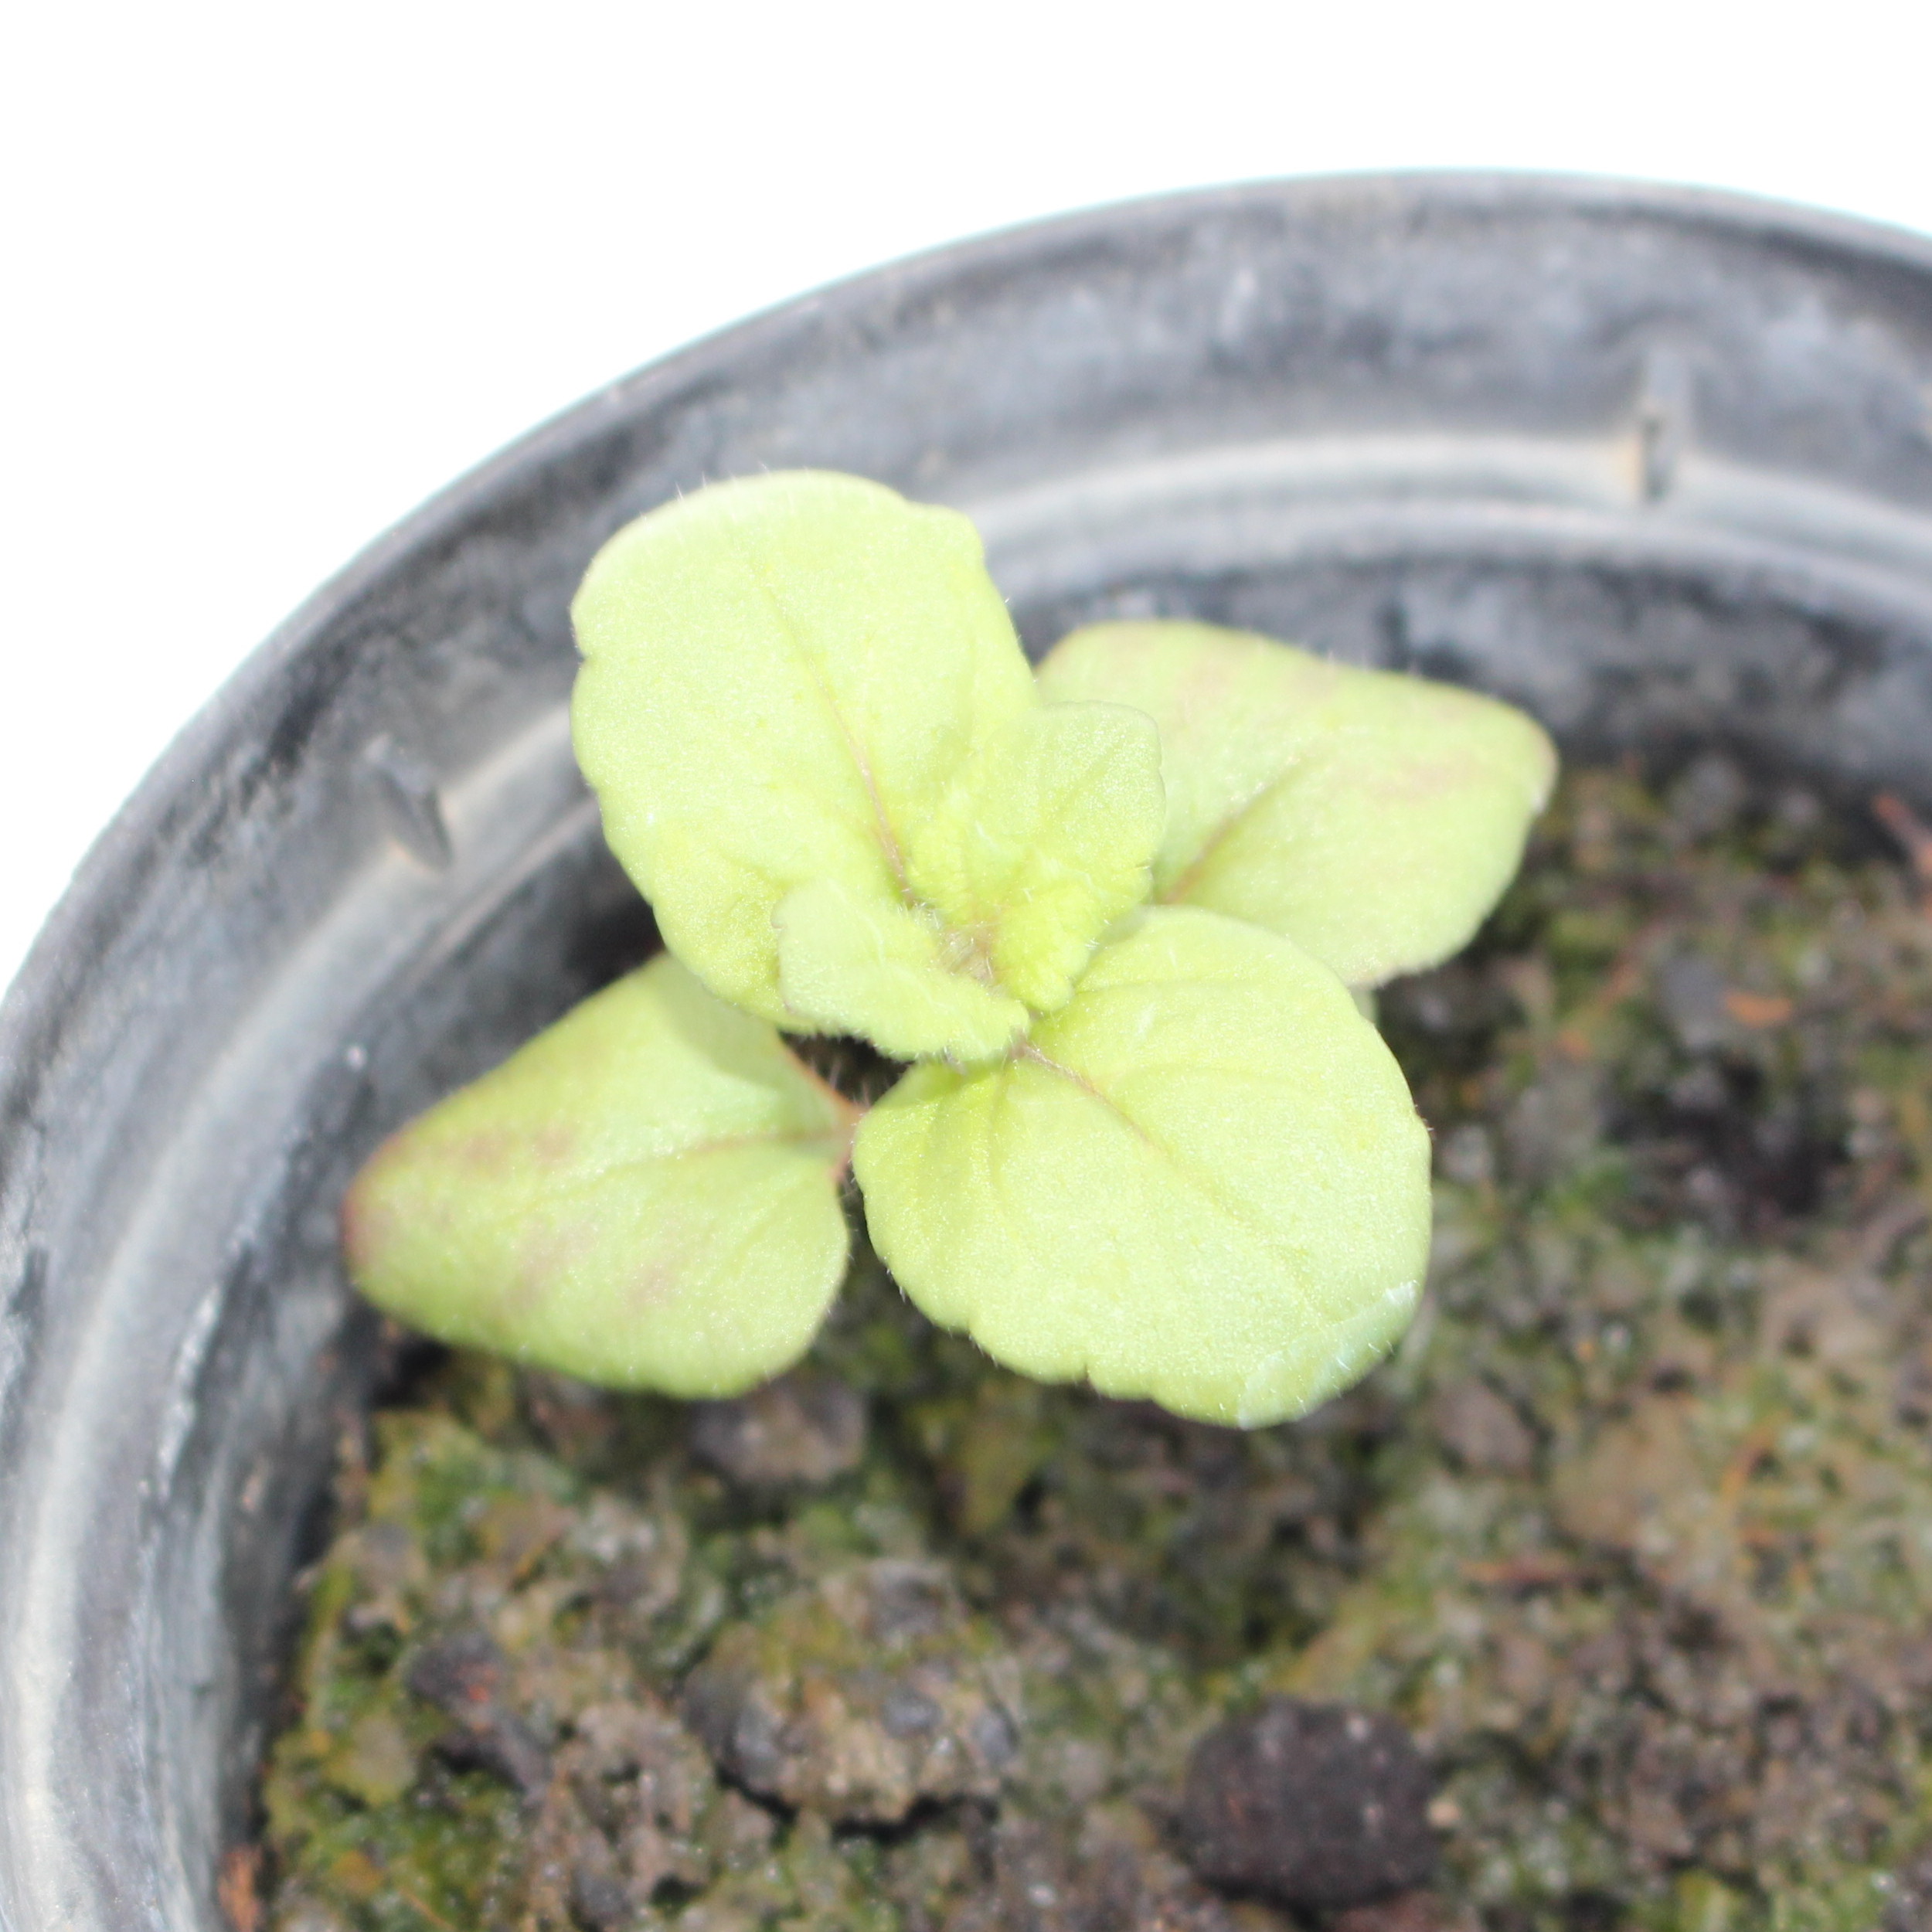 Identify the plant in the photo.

Veronica persica
